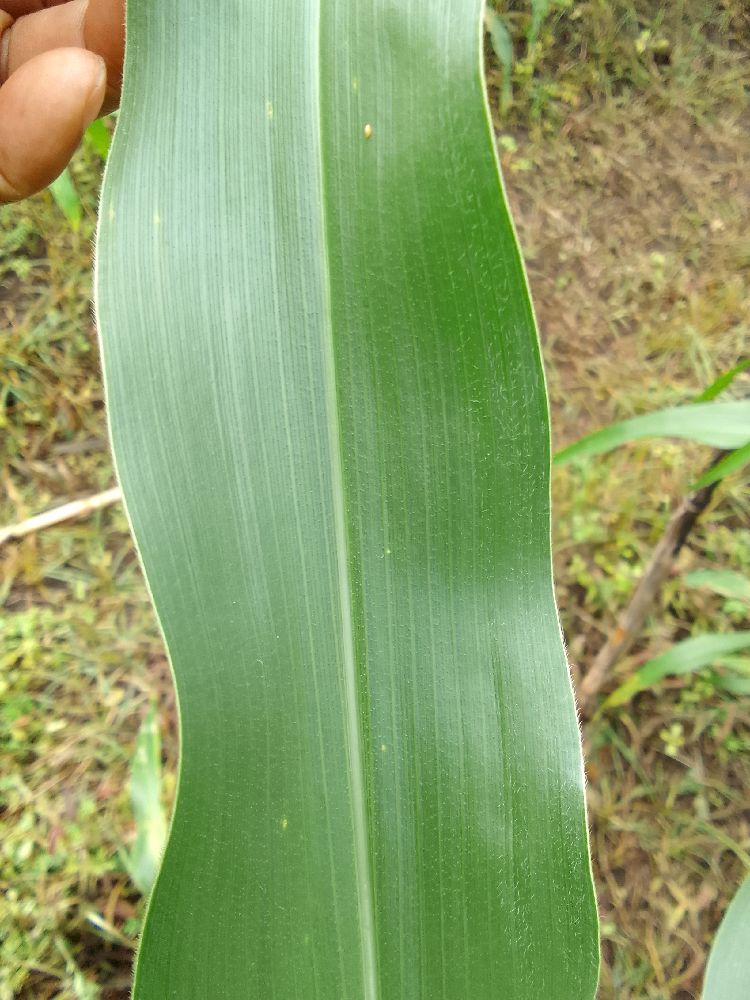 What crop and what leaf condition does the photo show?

maize, healthy
